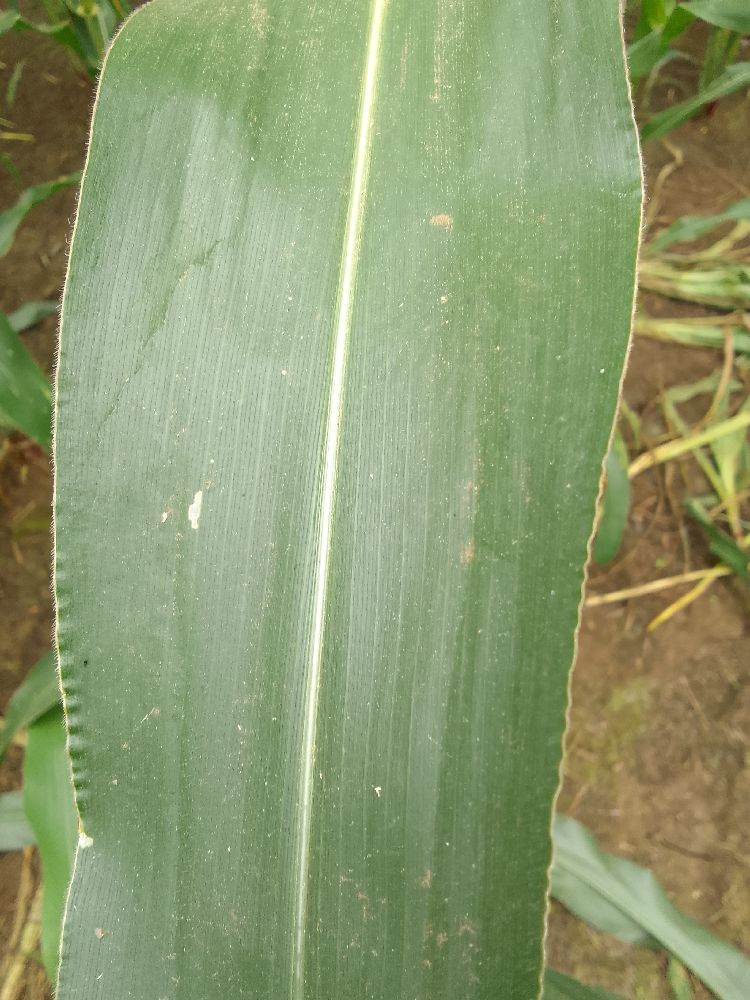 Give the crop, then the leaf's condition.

maize, healthy
